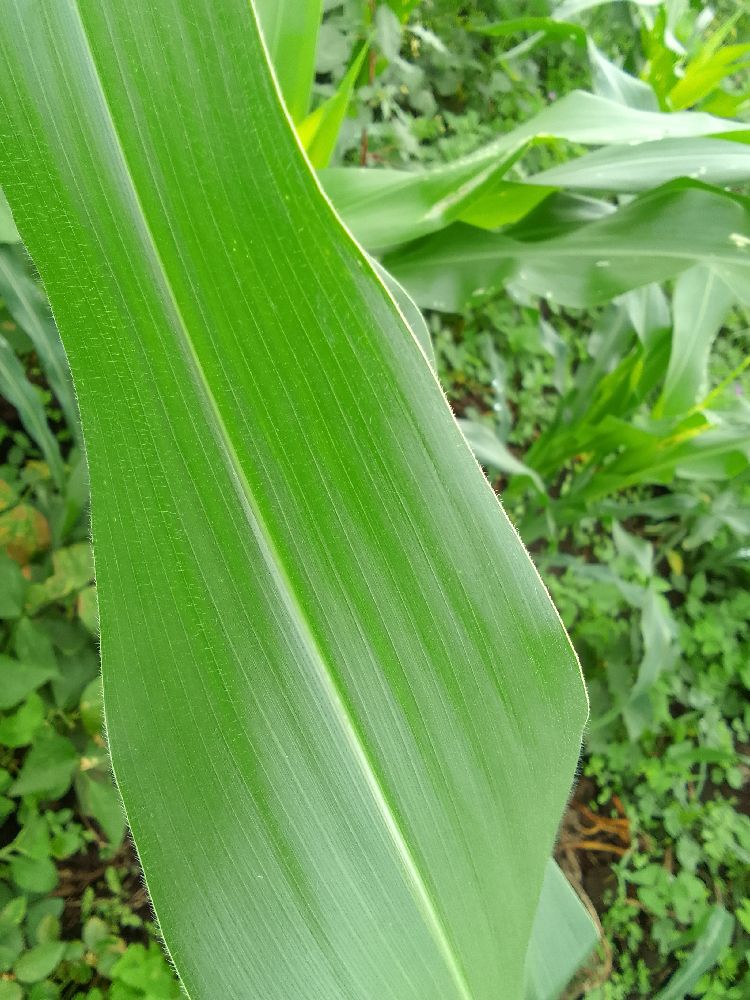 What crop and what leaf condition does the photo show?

maize, healthy
